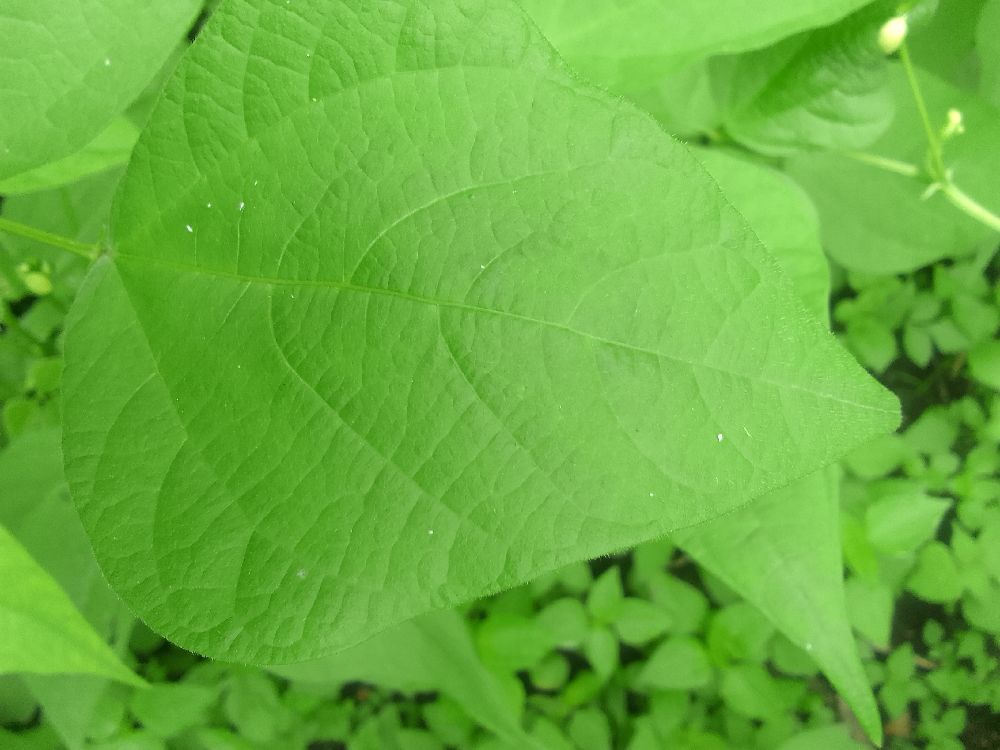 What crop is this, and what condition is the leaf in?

common bean, healthy
